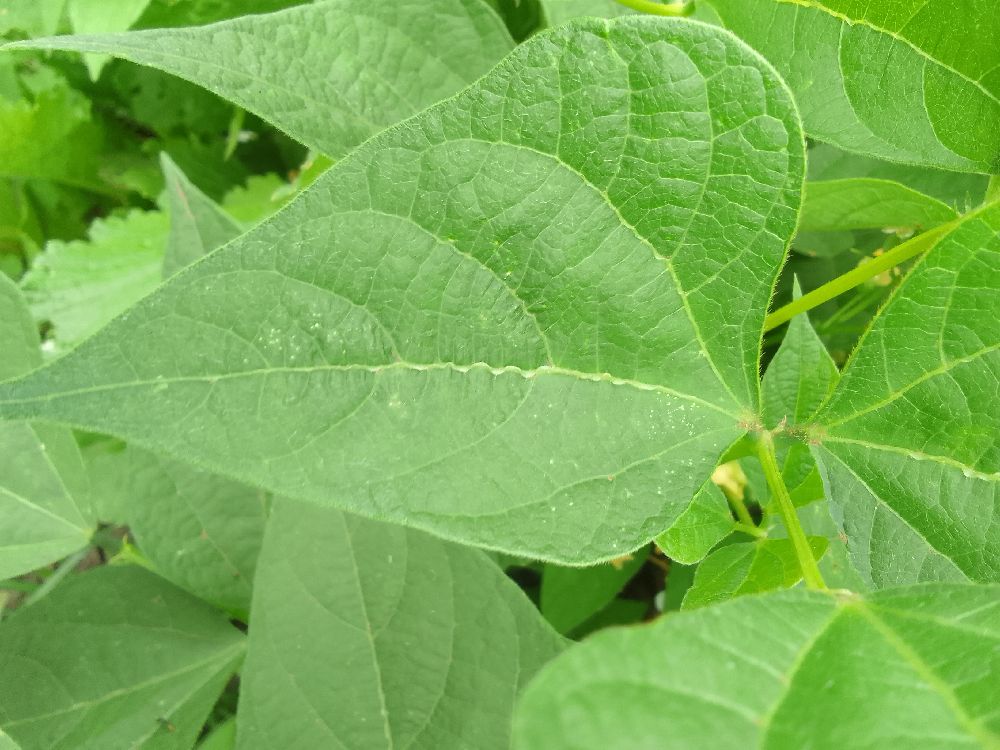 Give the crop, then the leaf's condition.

common bean, healthy
